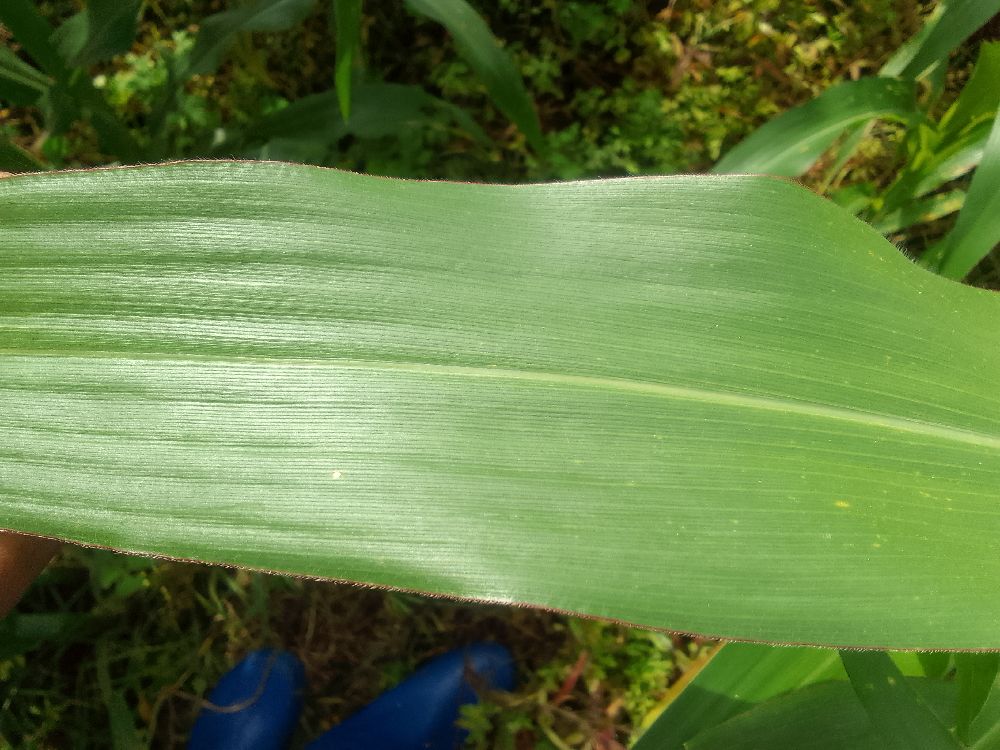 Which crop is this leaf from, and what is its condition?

maize, healthy
